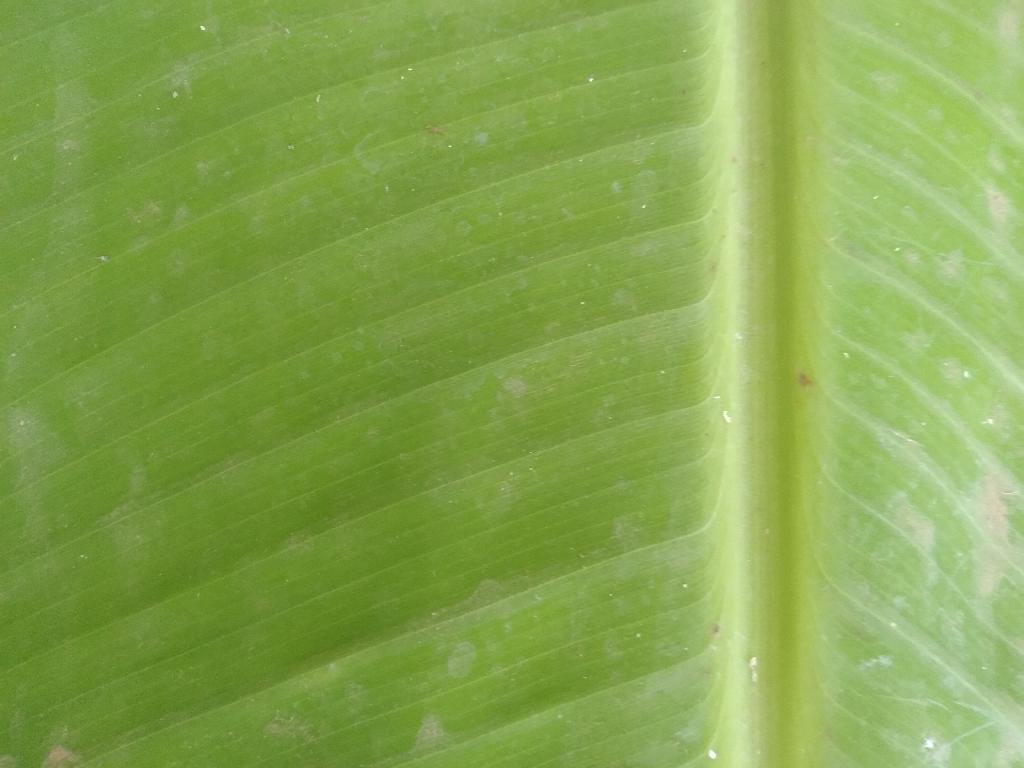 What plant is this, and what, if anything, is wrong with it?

banana, healthy
